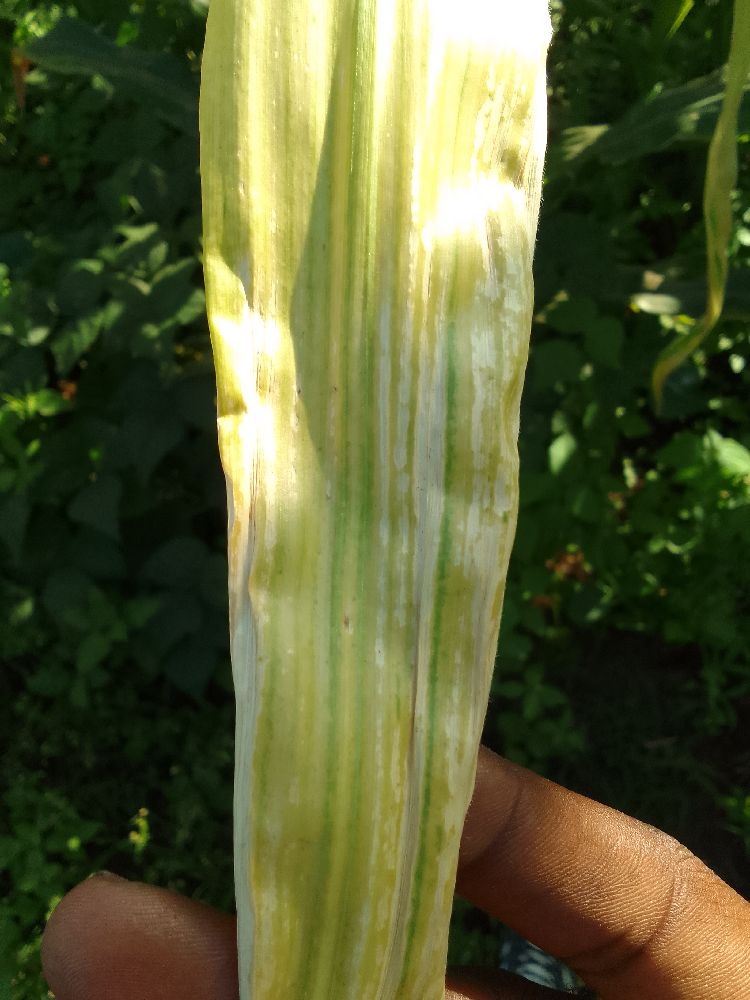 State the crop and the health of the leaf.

maize, maize lethal necrosis
